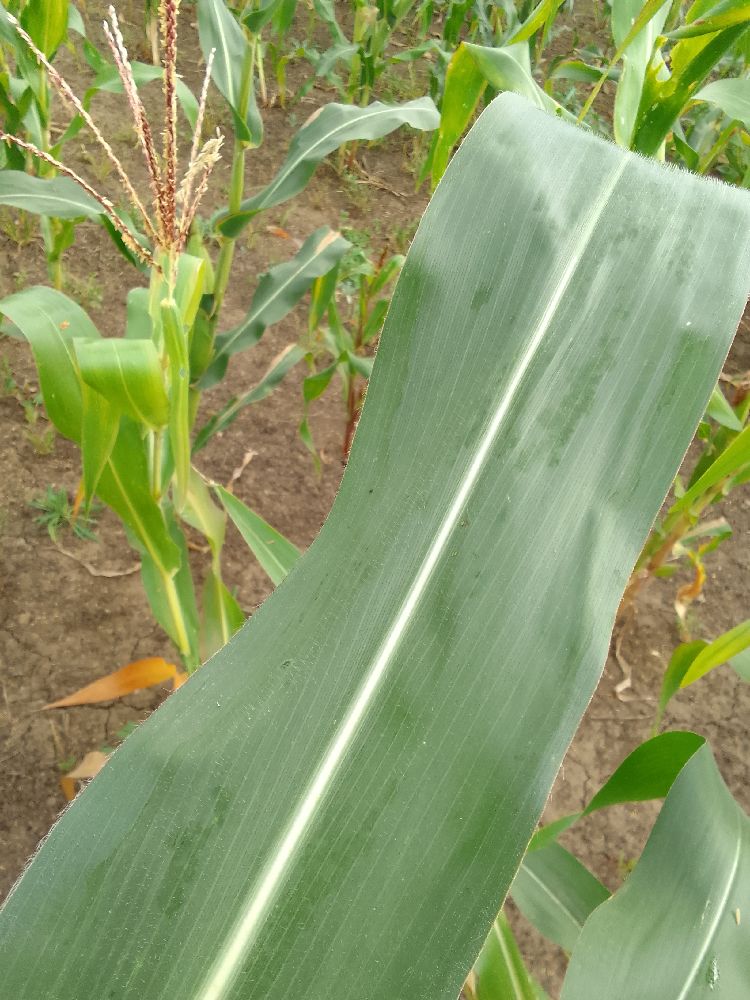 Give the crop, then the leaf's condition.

maize, healthy
